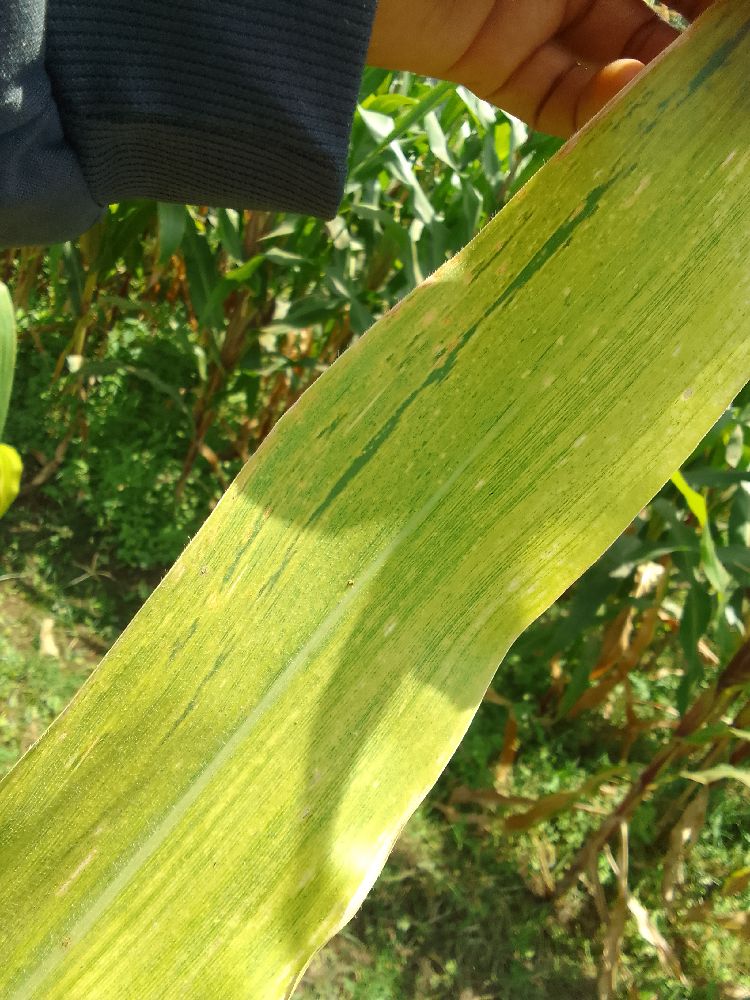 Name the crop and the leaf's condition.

maize, maize lethal necrosis
